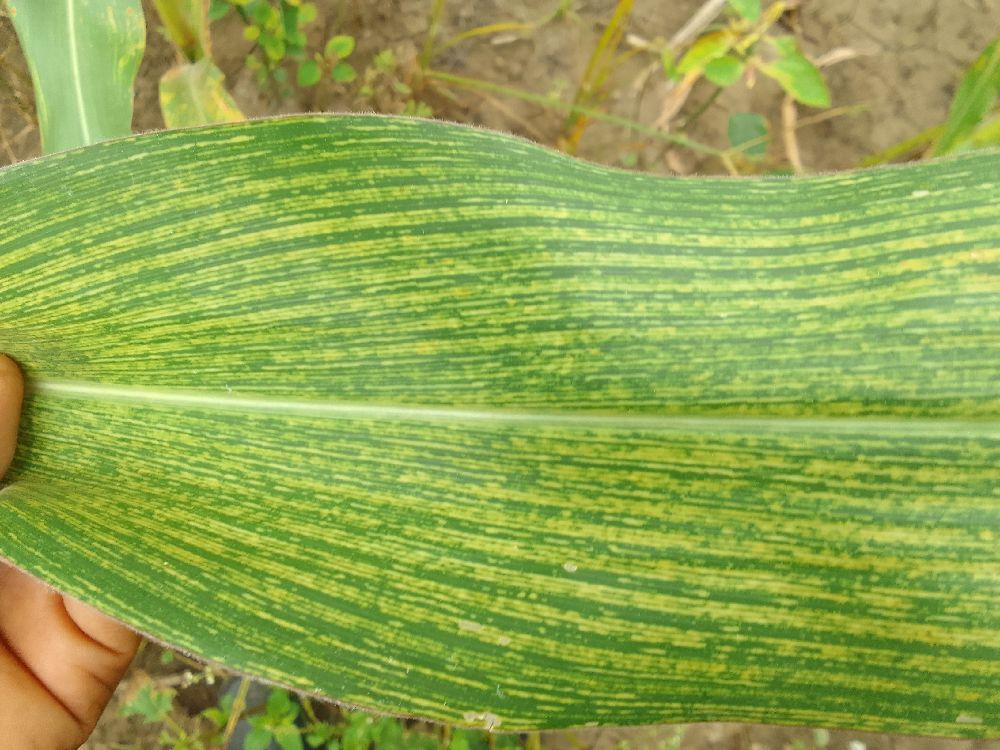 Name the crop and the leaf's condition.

maize, maize streak virus
